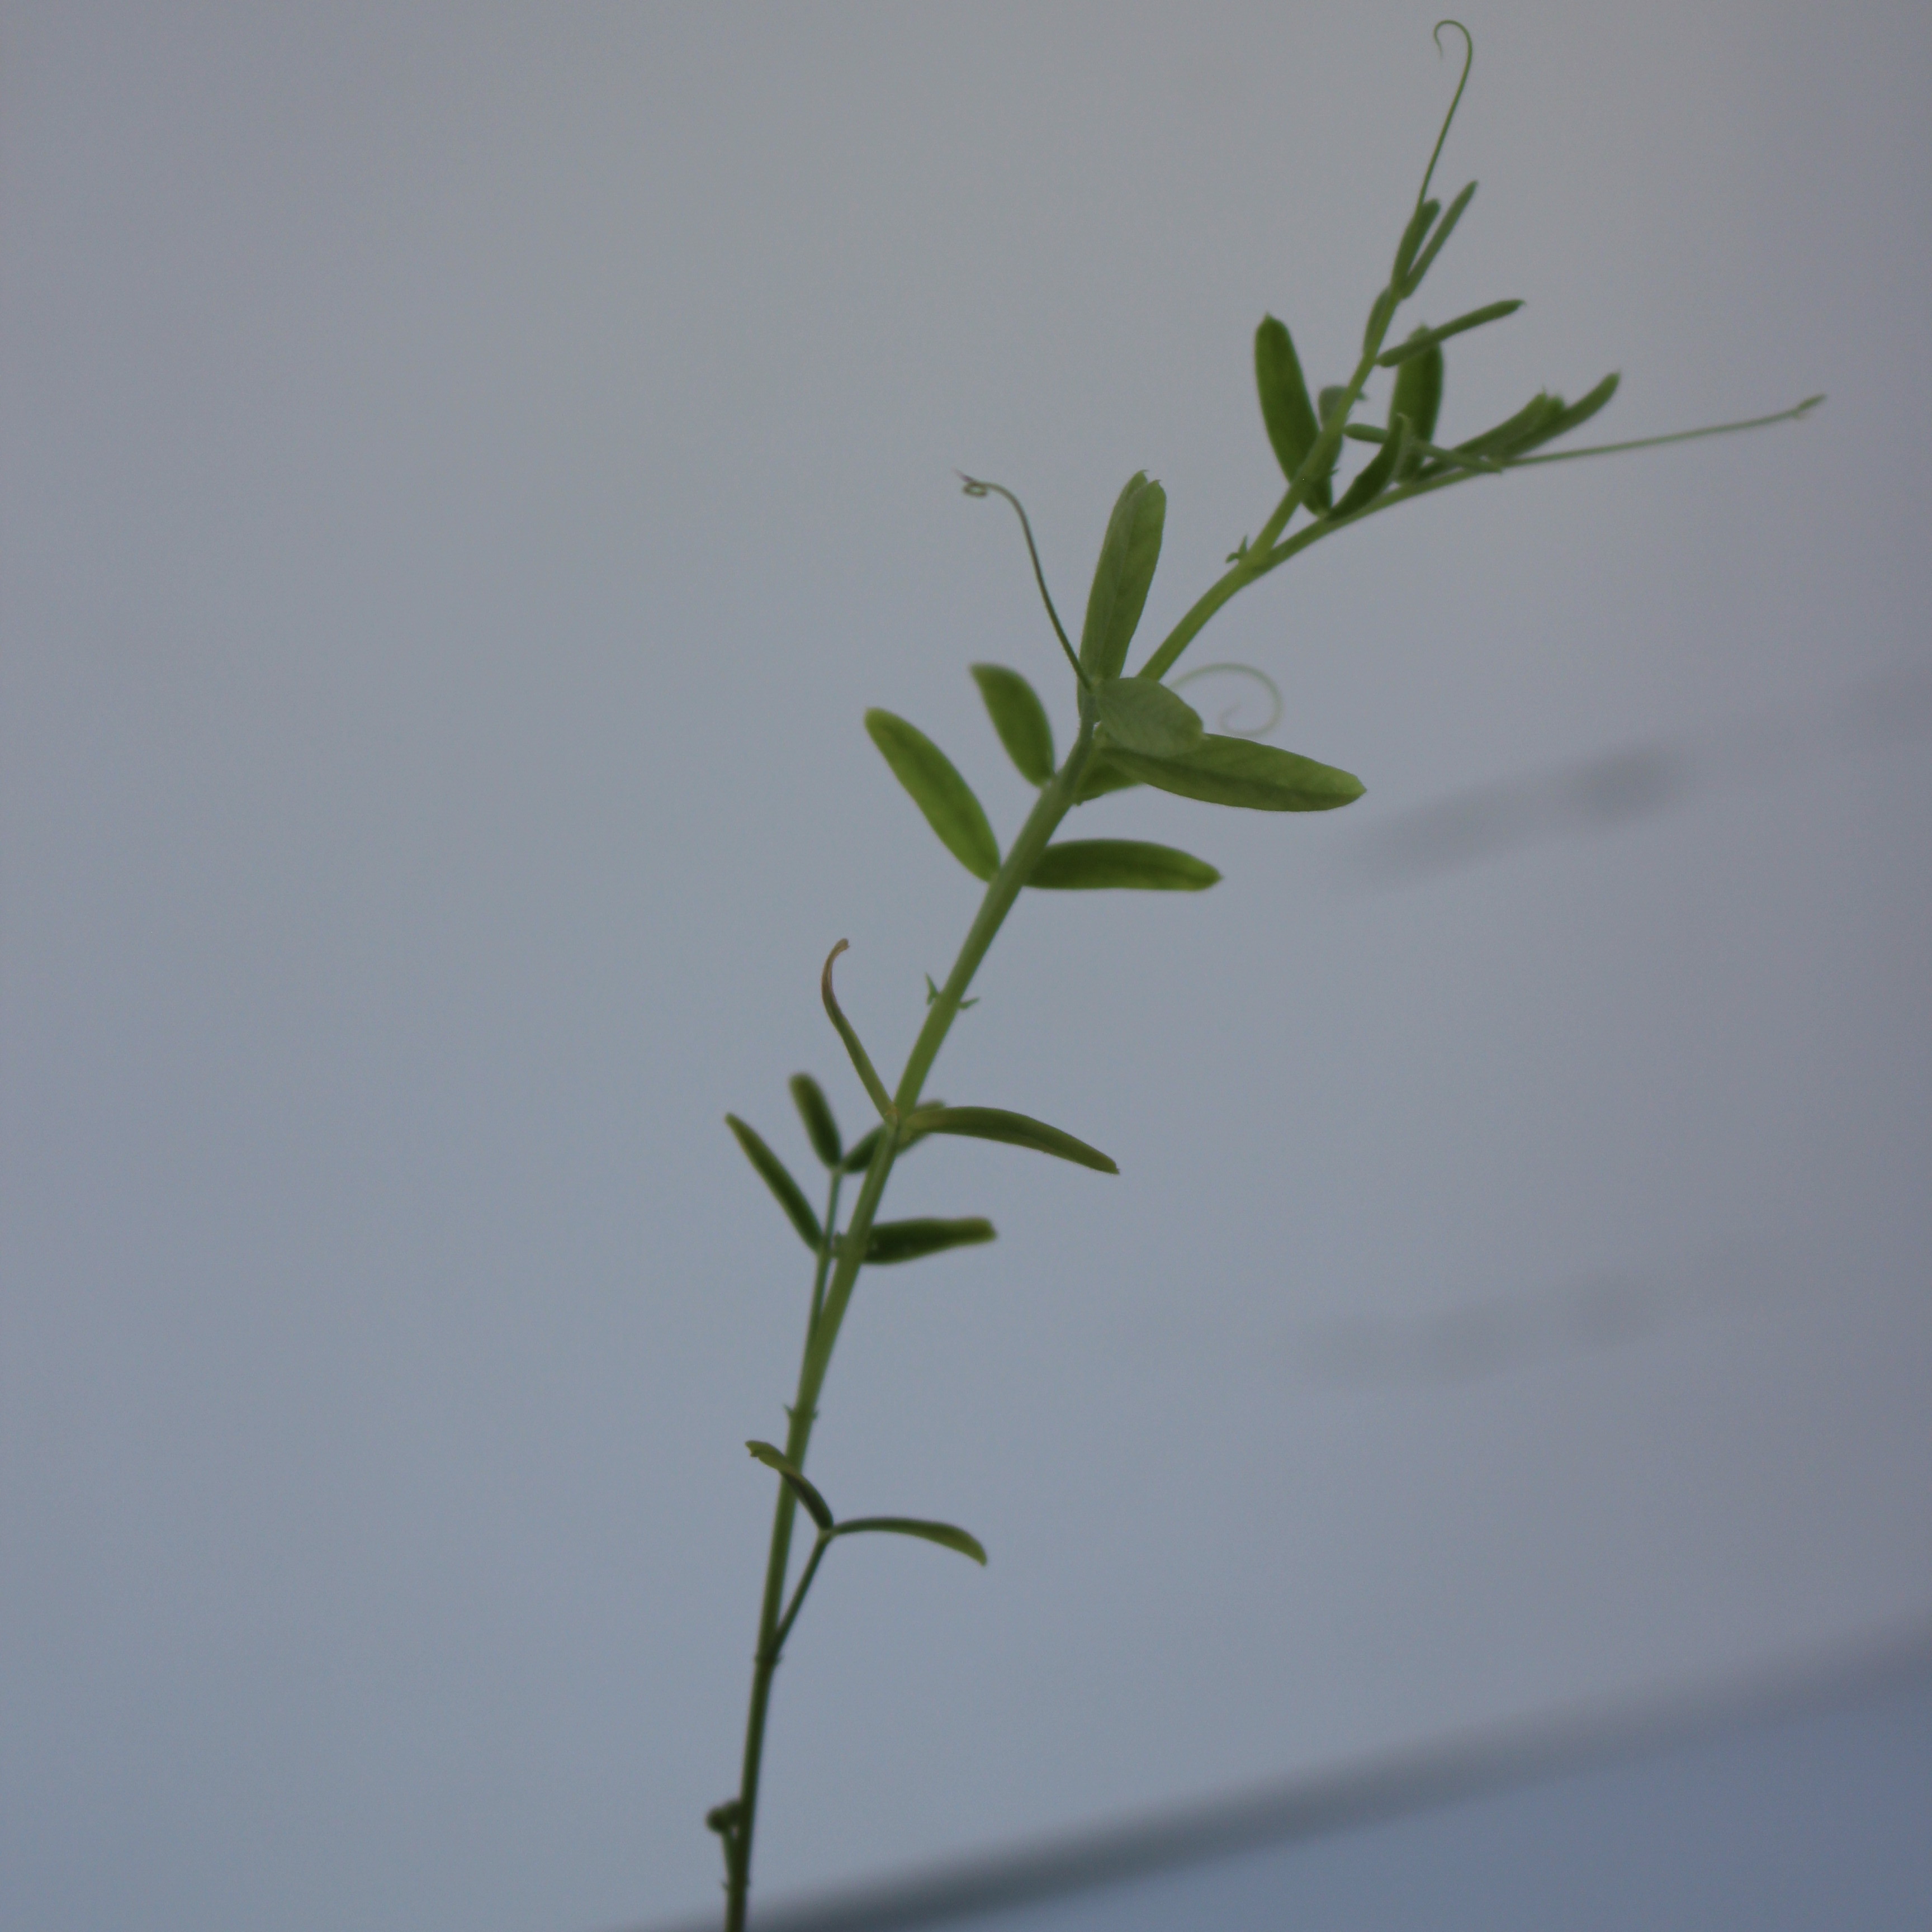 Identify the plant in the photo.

Vicia sativa
